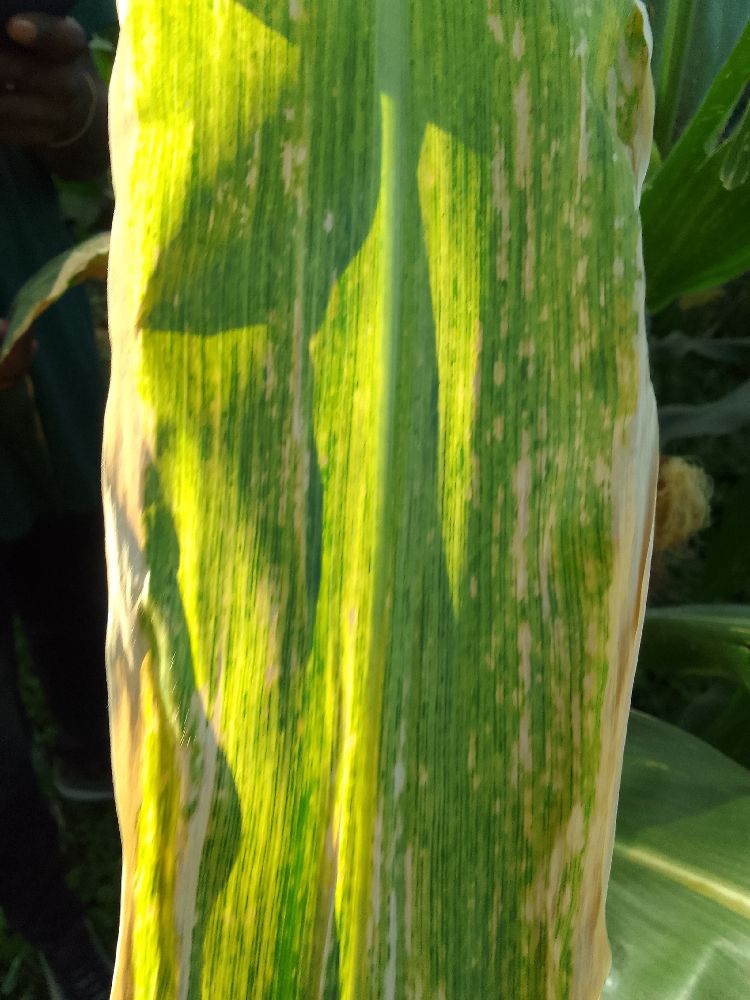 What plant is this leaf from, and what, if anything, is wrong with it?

maize, maize lethal necrosis
